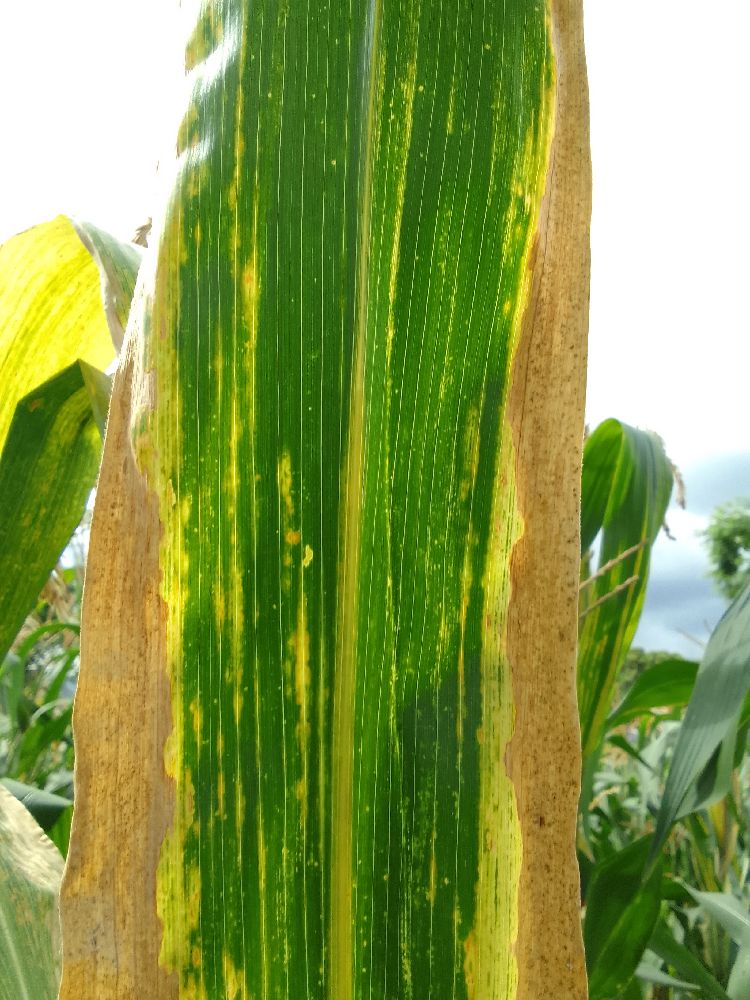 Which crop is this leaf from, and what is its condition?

maize, maize lethal necrosis
